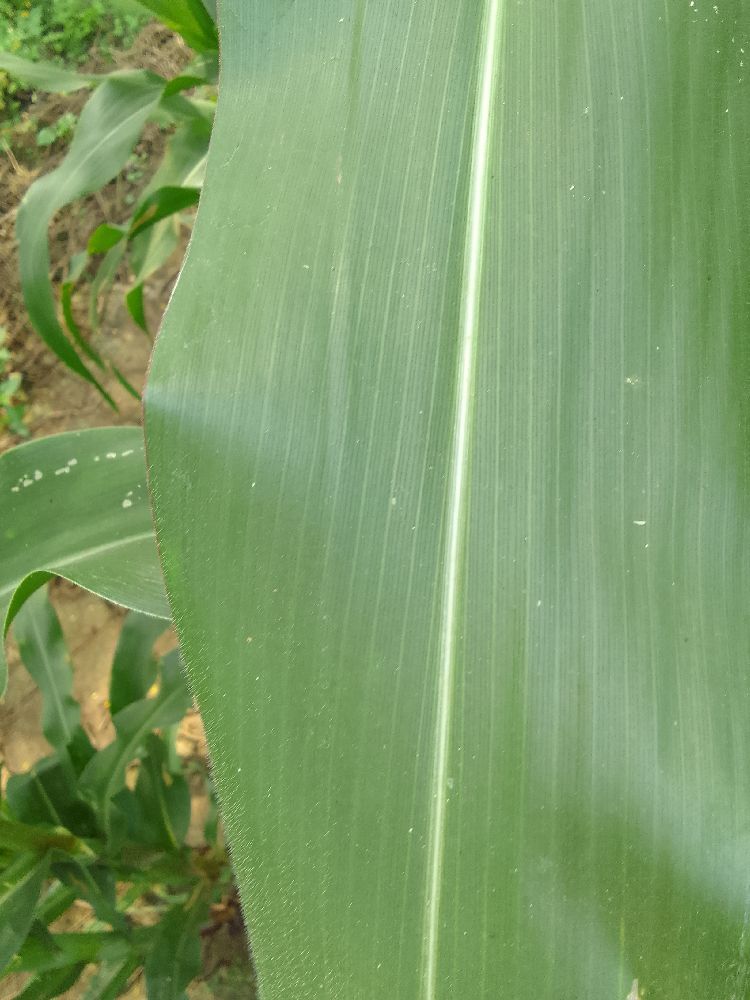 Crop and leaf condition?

maize, healthy
